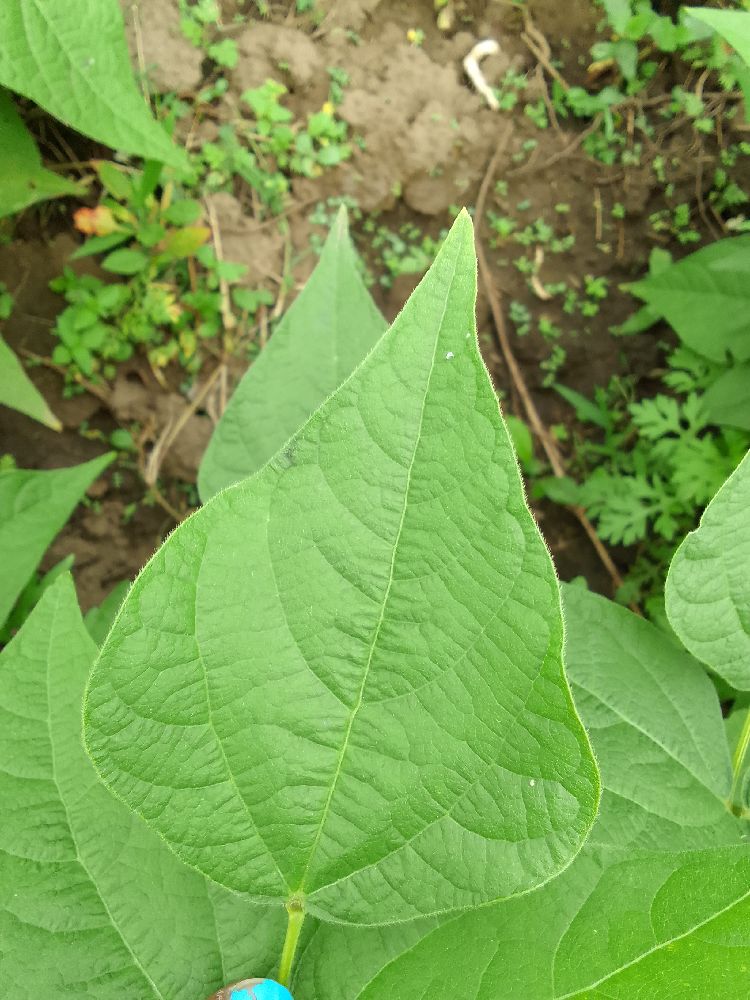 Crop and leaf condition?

common bean, healthy
